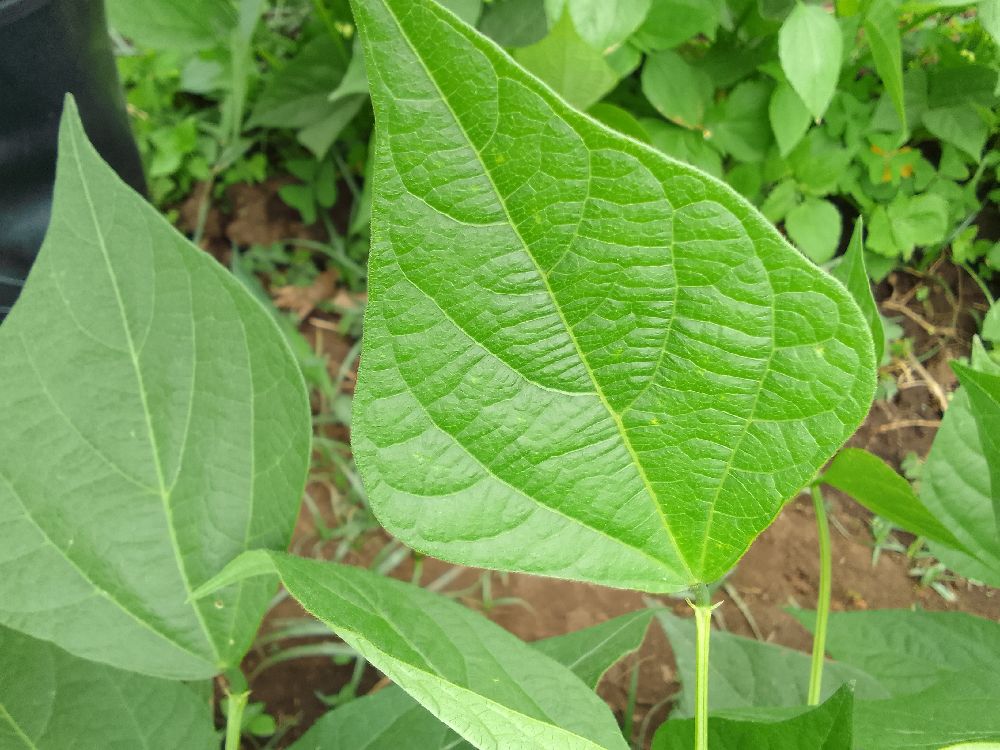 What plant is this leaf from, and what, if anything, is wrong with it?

common bean, healthy
